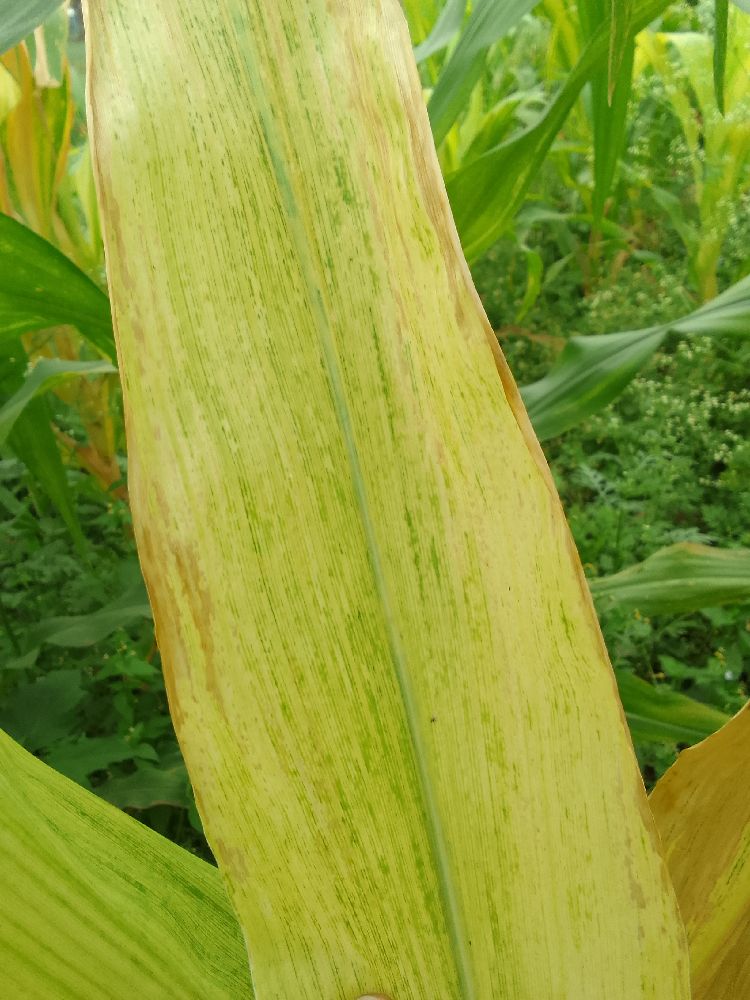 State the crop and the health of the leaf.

maize, maize lethal necrosis
